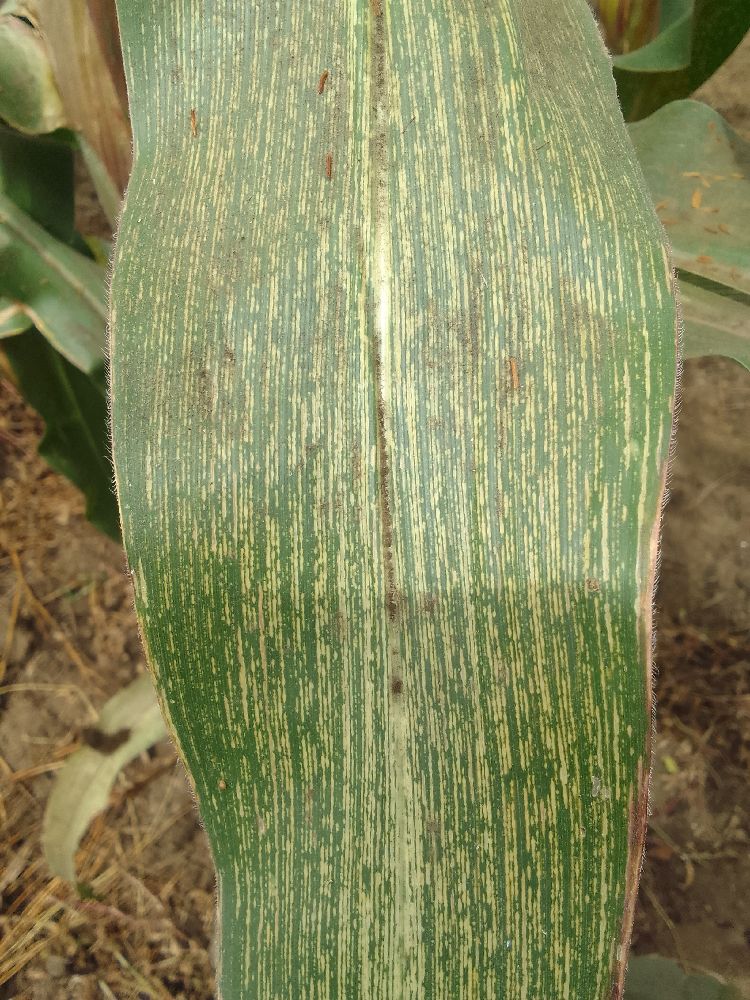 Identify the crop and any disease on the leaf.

maize, maize streak virus
